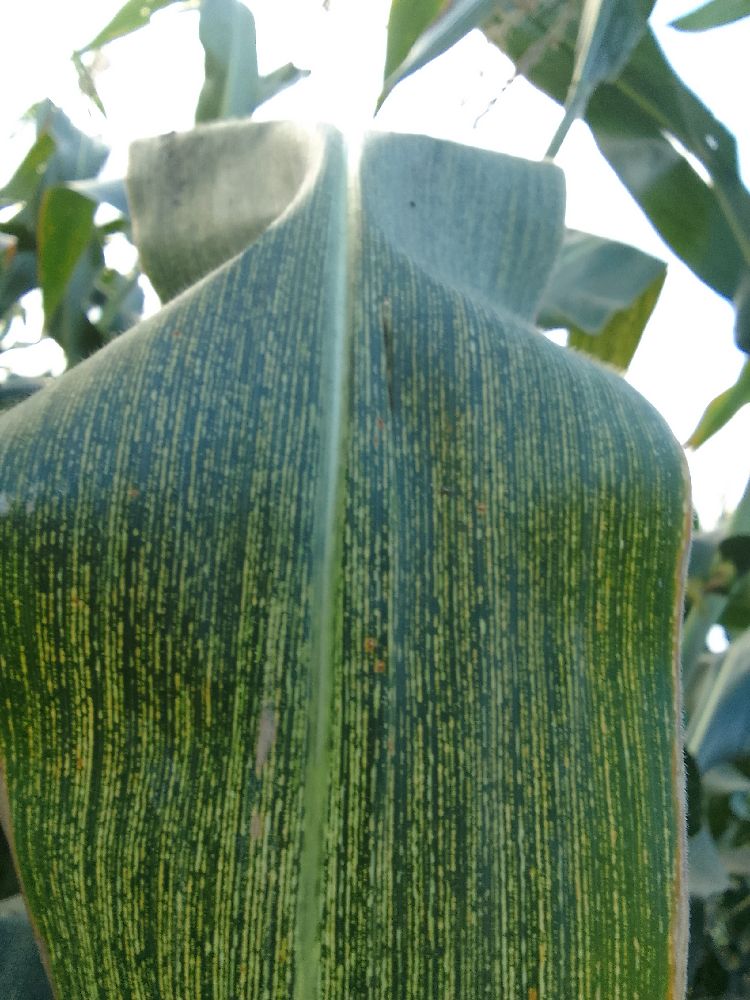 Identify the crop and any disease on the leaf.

maize, maize streak virus
